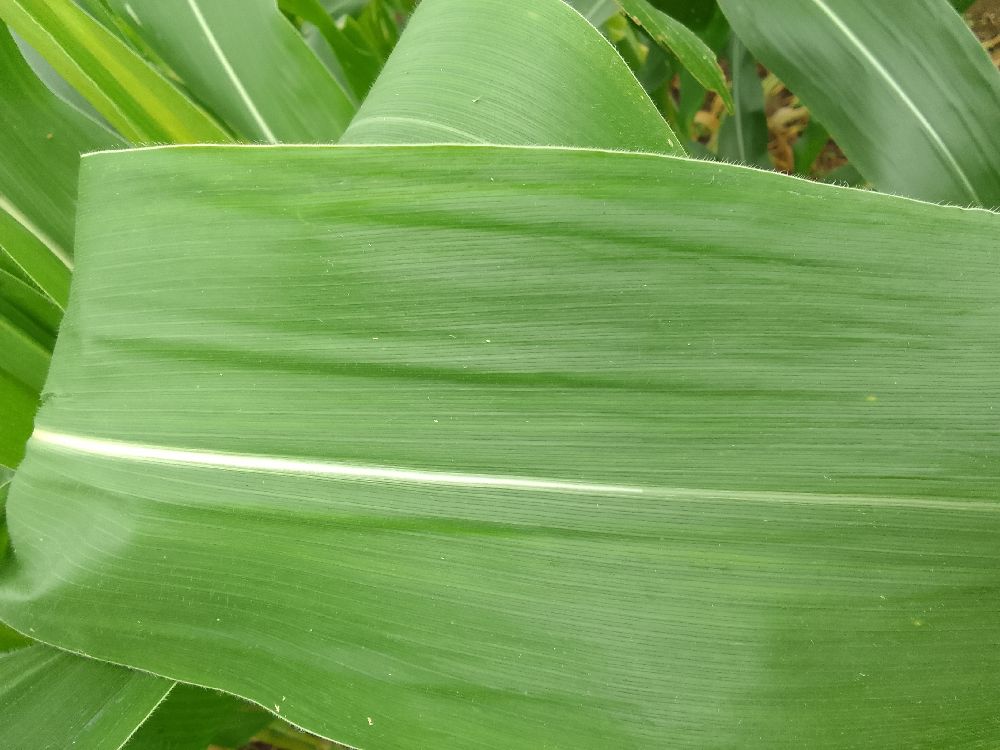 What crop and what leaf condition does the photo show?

maize, healthy
